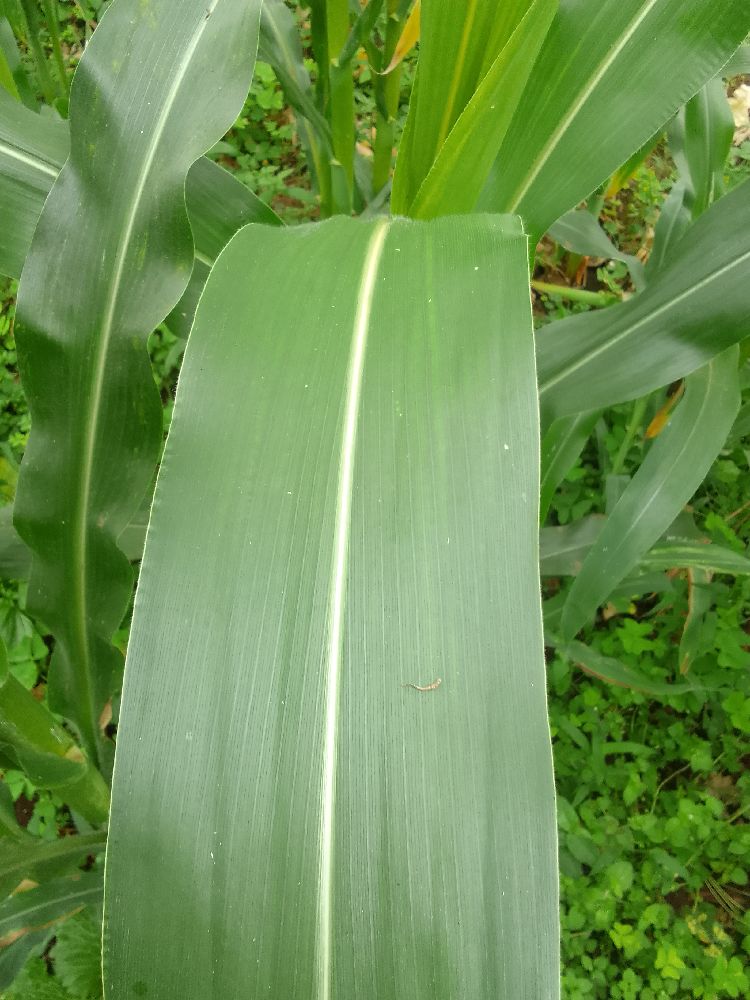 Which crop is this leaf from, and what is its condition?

maize, healthy
